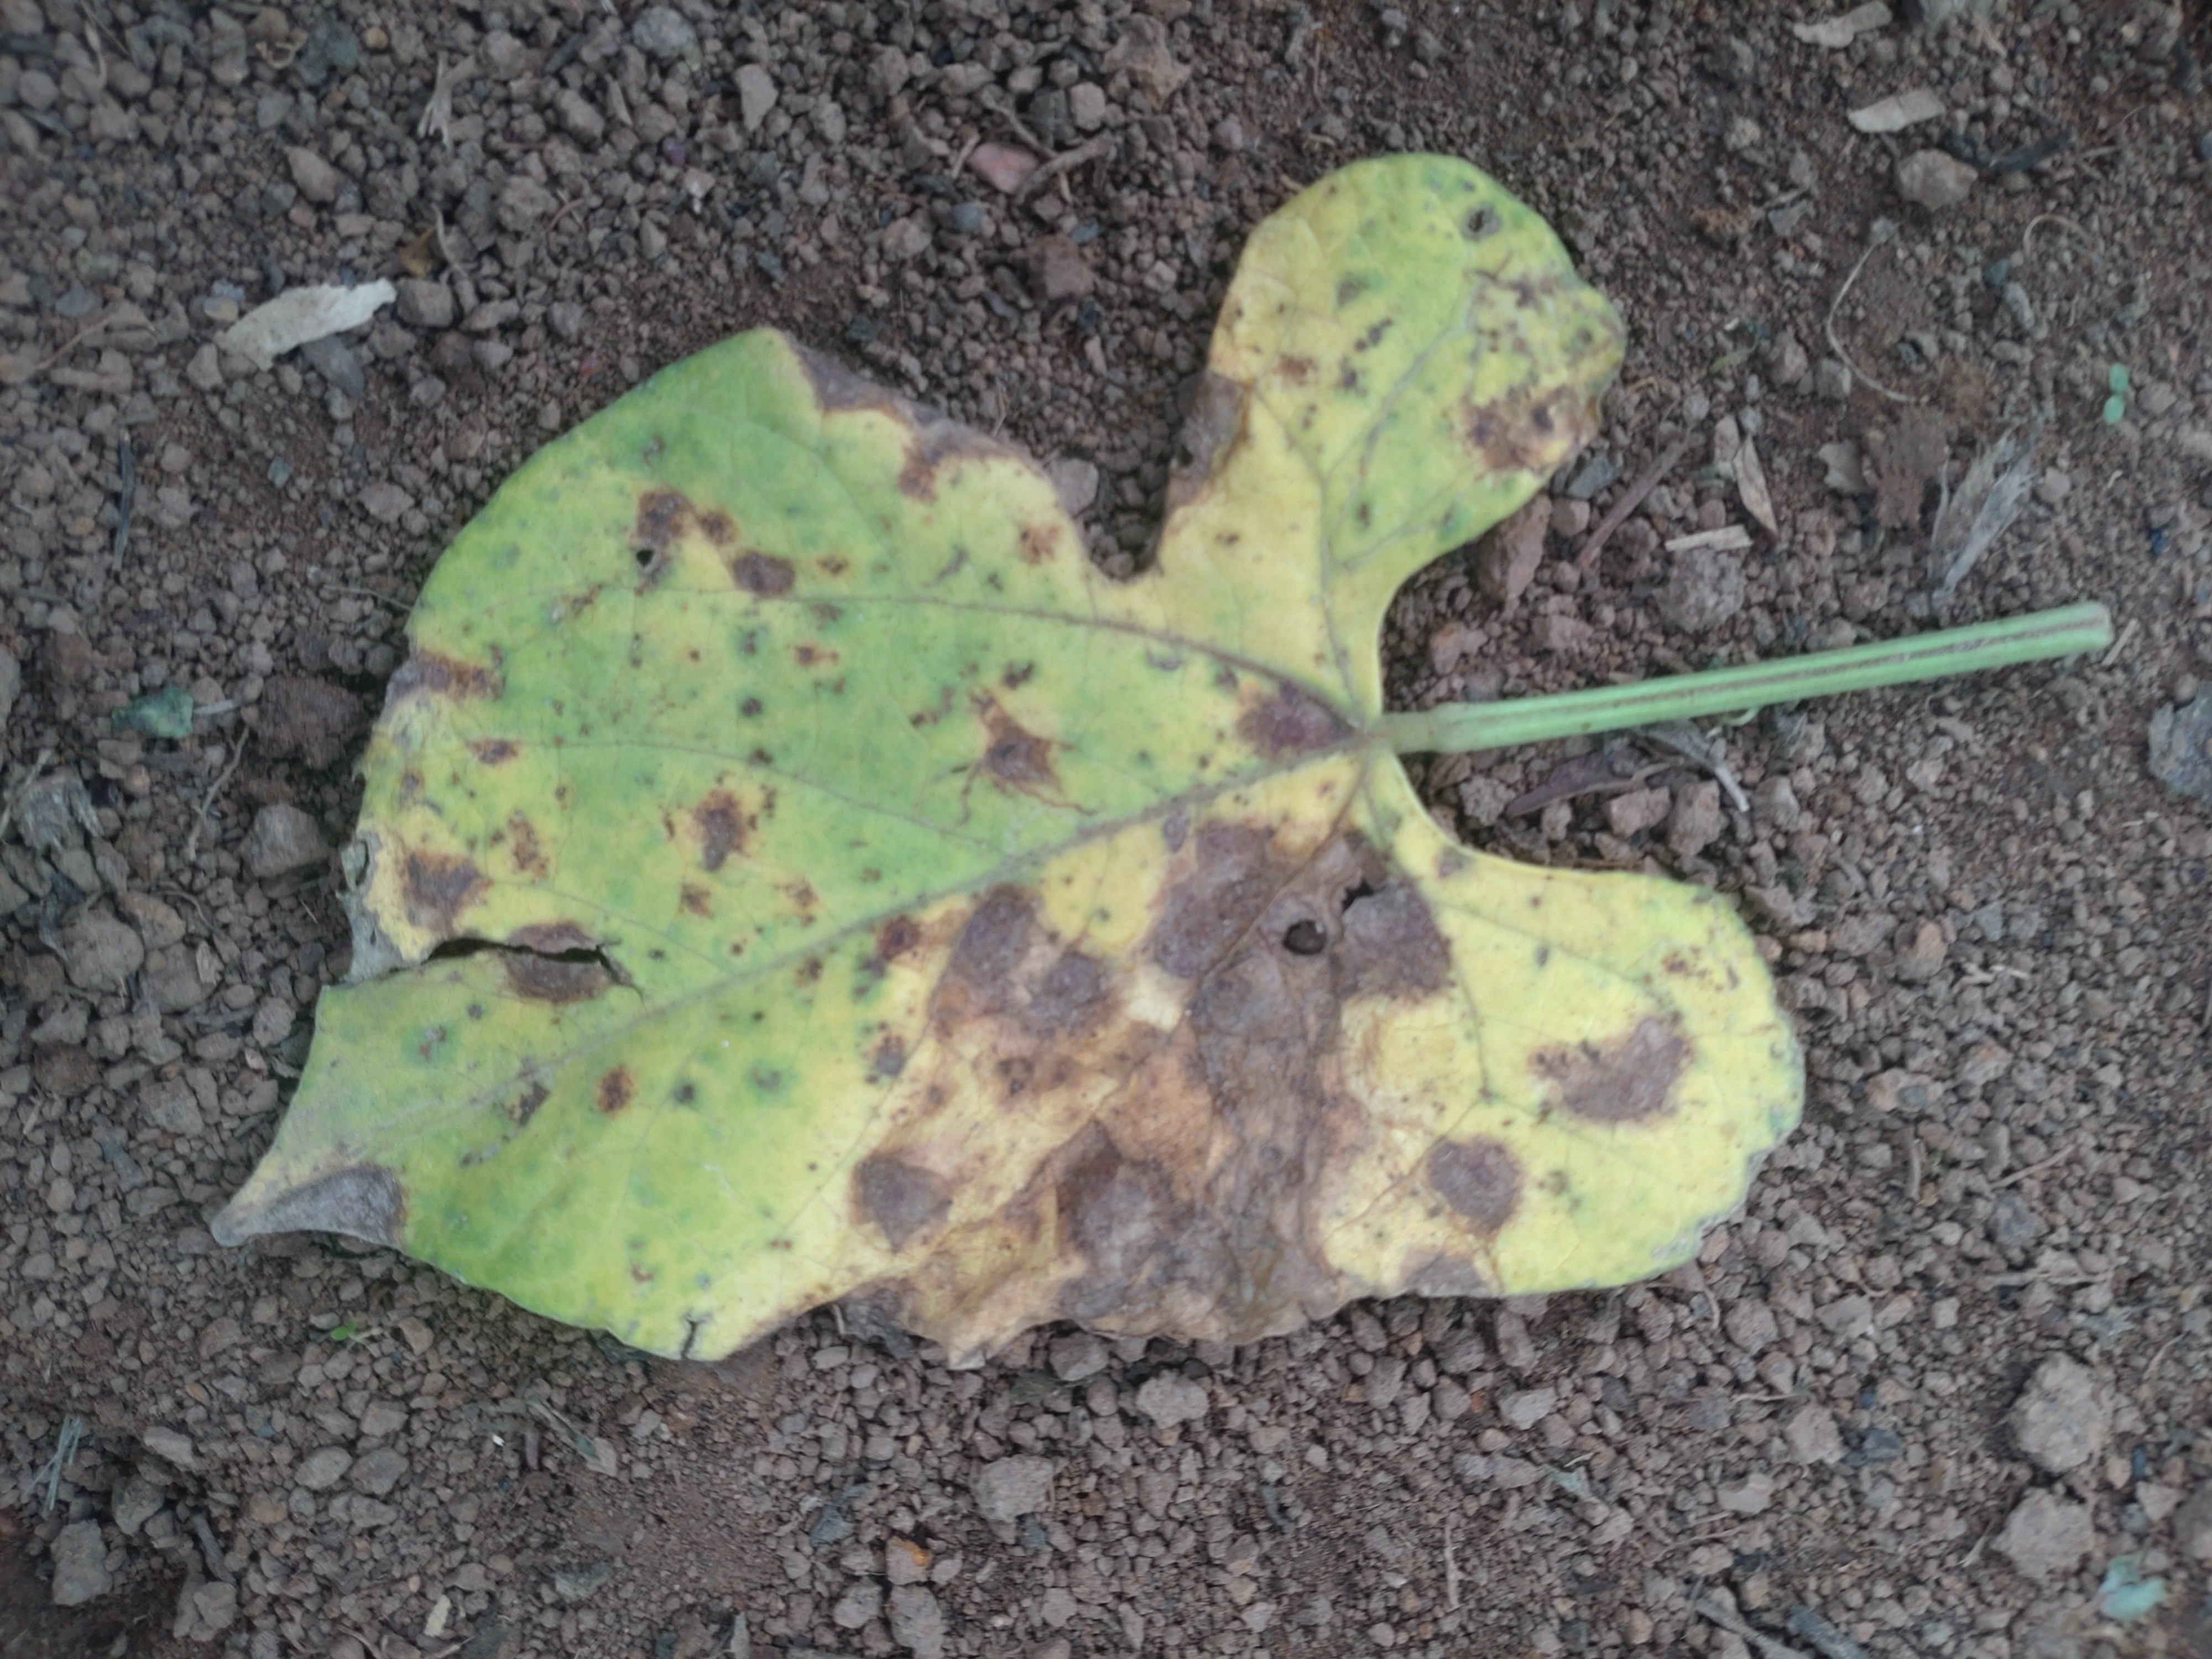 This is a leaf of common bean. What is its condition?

anthracnose
